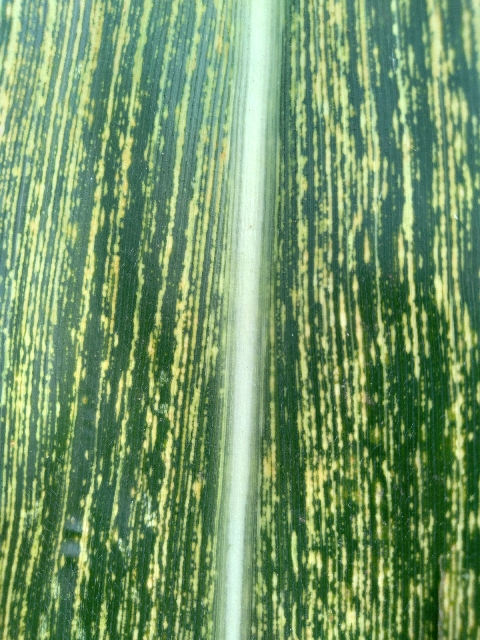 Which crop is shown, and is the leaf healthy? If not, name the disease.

maize, maize streak virus
